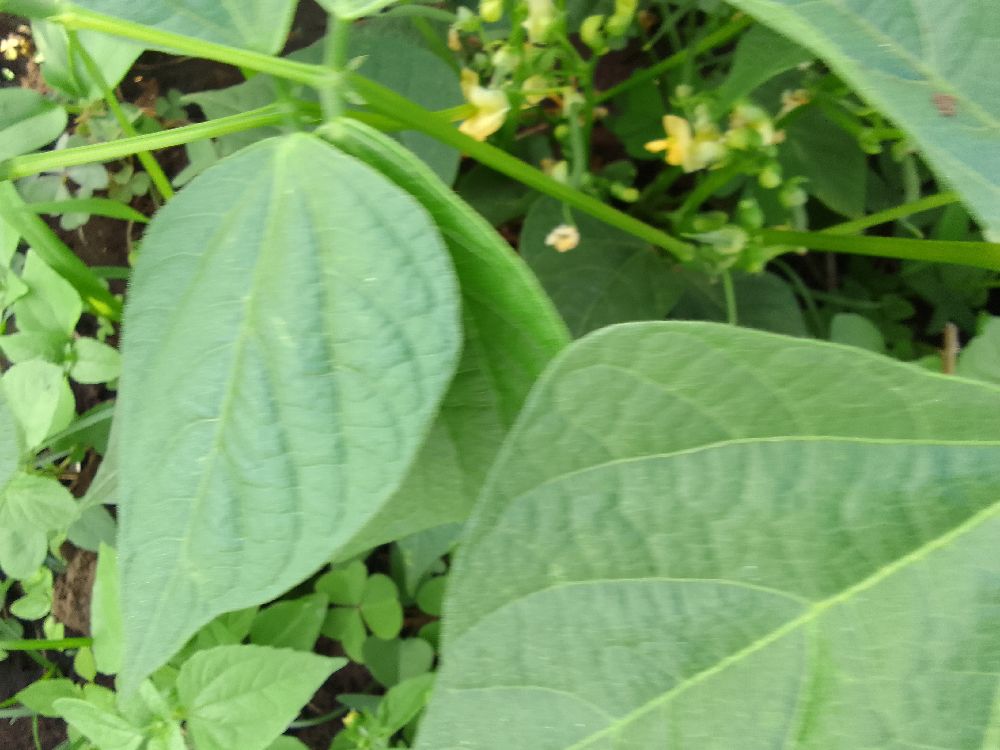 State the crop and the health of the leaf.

common bean, healthy
